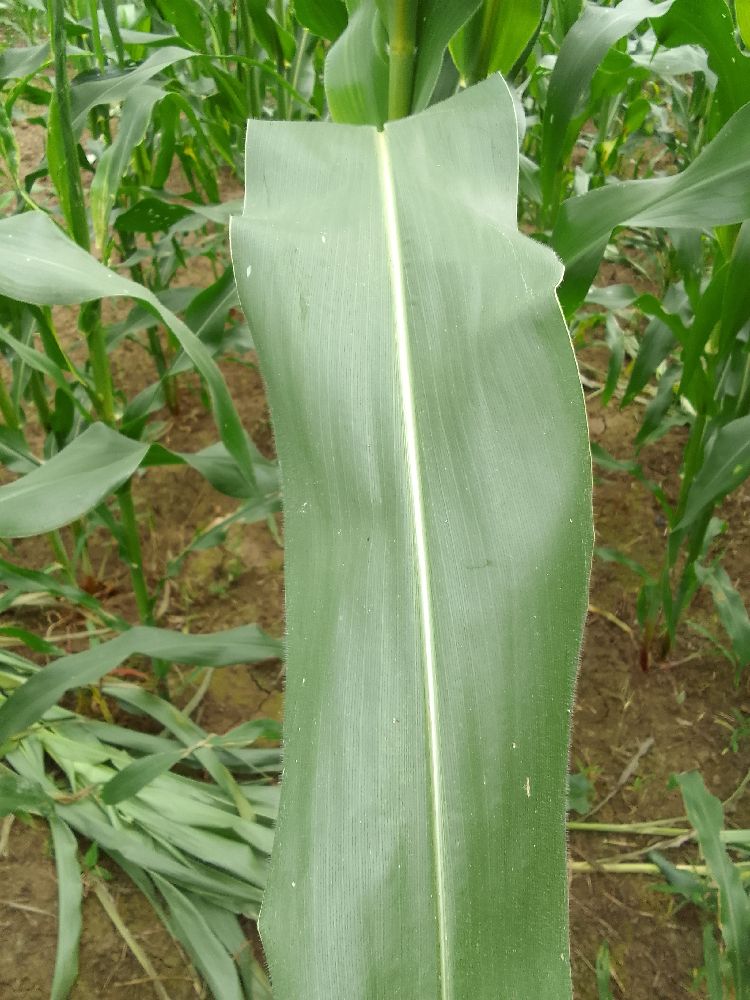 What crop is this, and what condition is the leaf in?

maize, healthy
